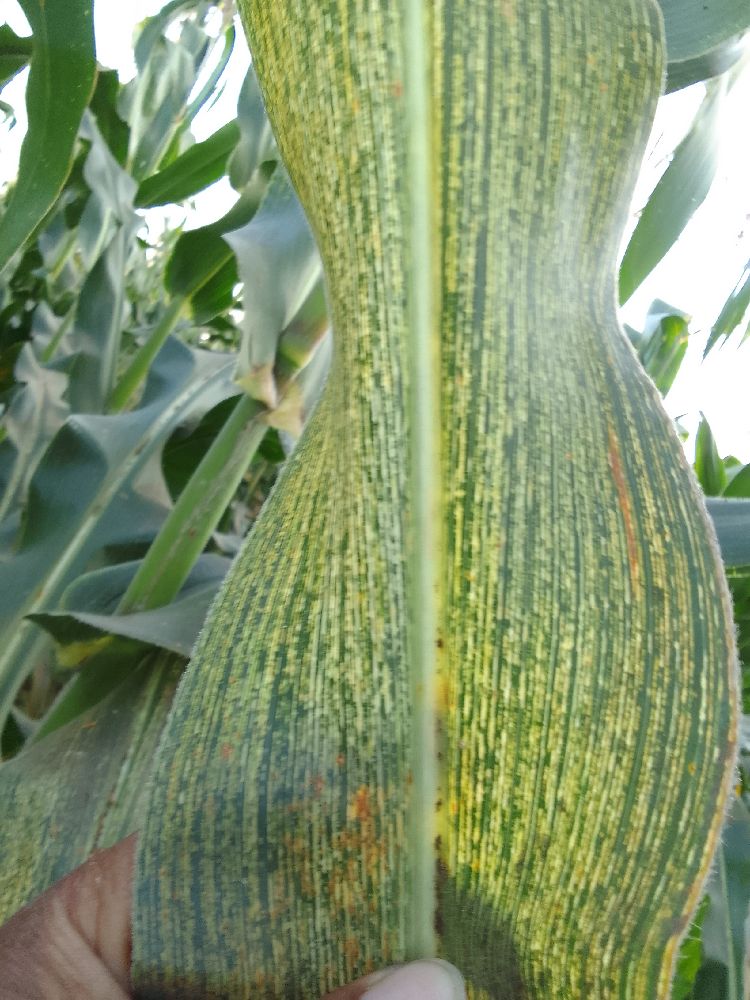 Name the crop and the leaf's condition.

maize, maize streak virus
